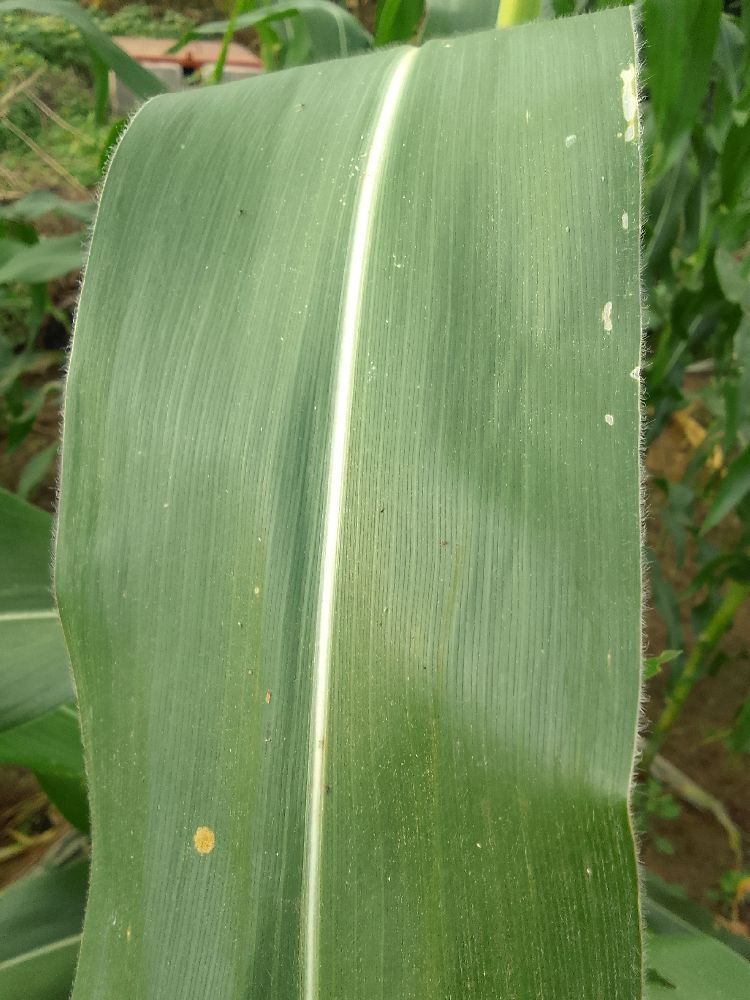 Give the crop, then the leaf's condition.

maize, healthy
